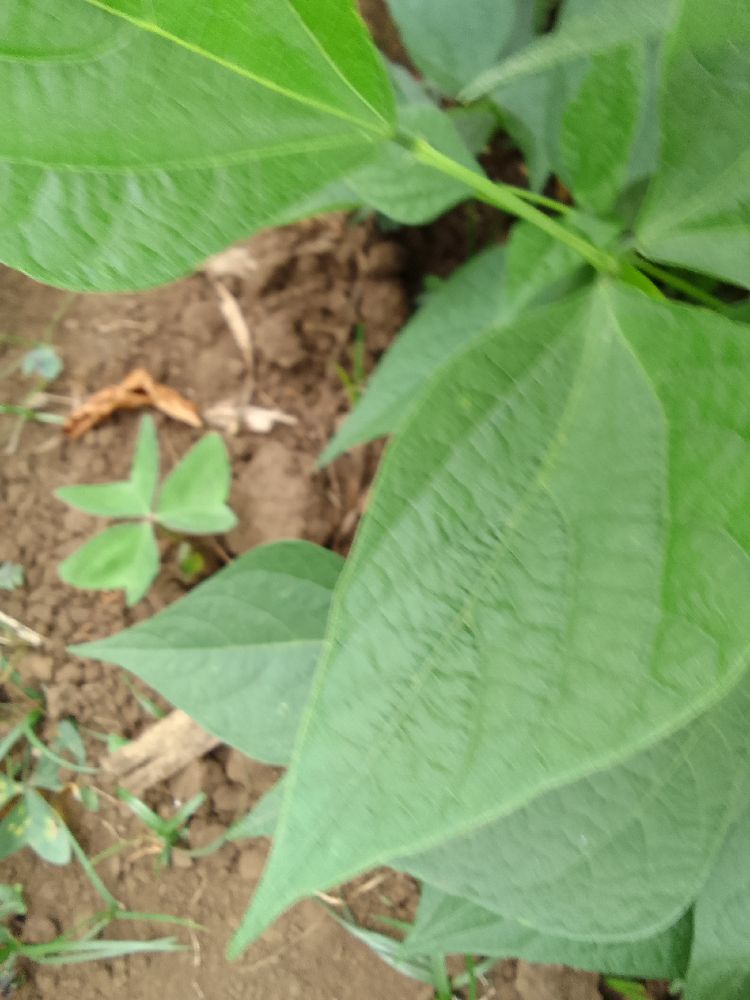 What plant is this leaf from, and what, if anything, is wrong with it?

common bean, healthy
